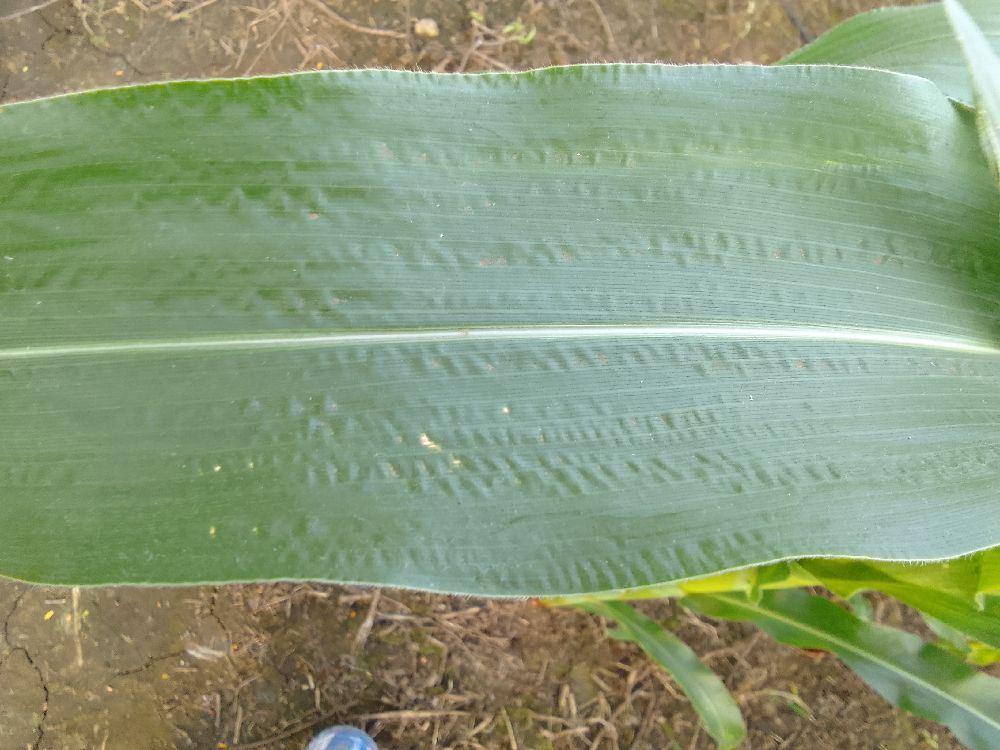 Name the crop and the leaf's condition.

maize, healthy
